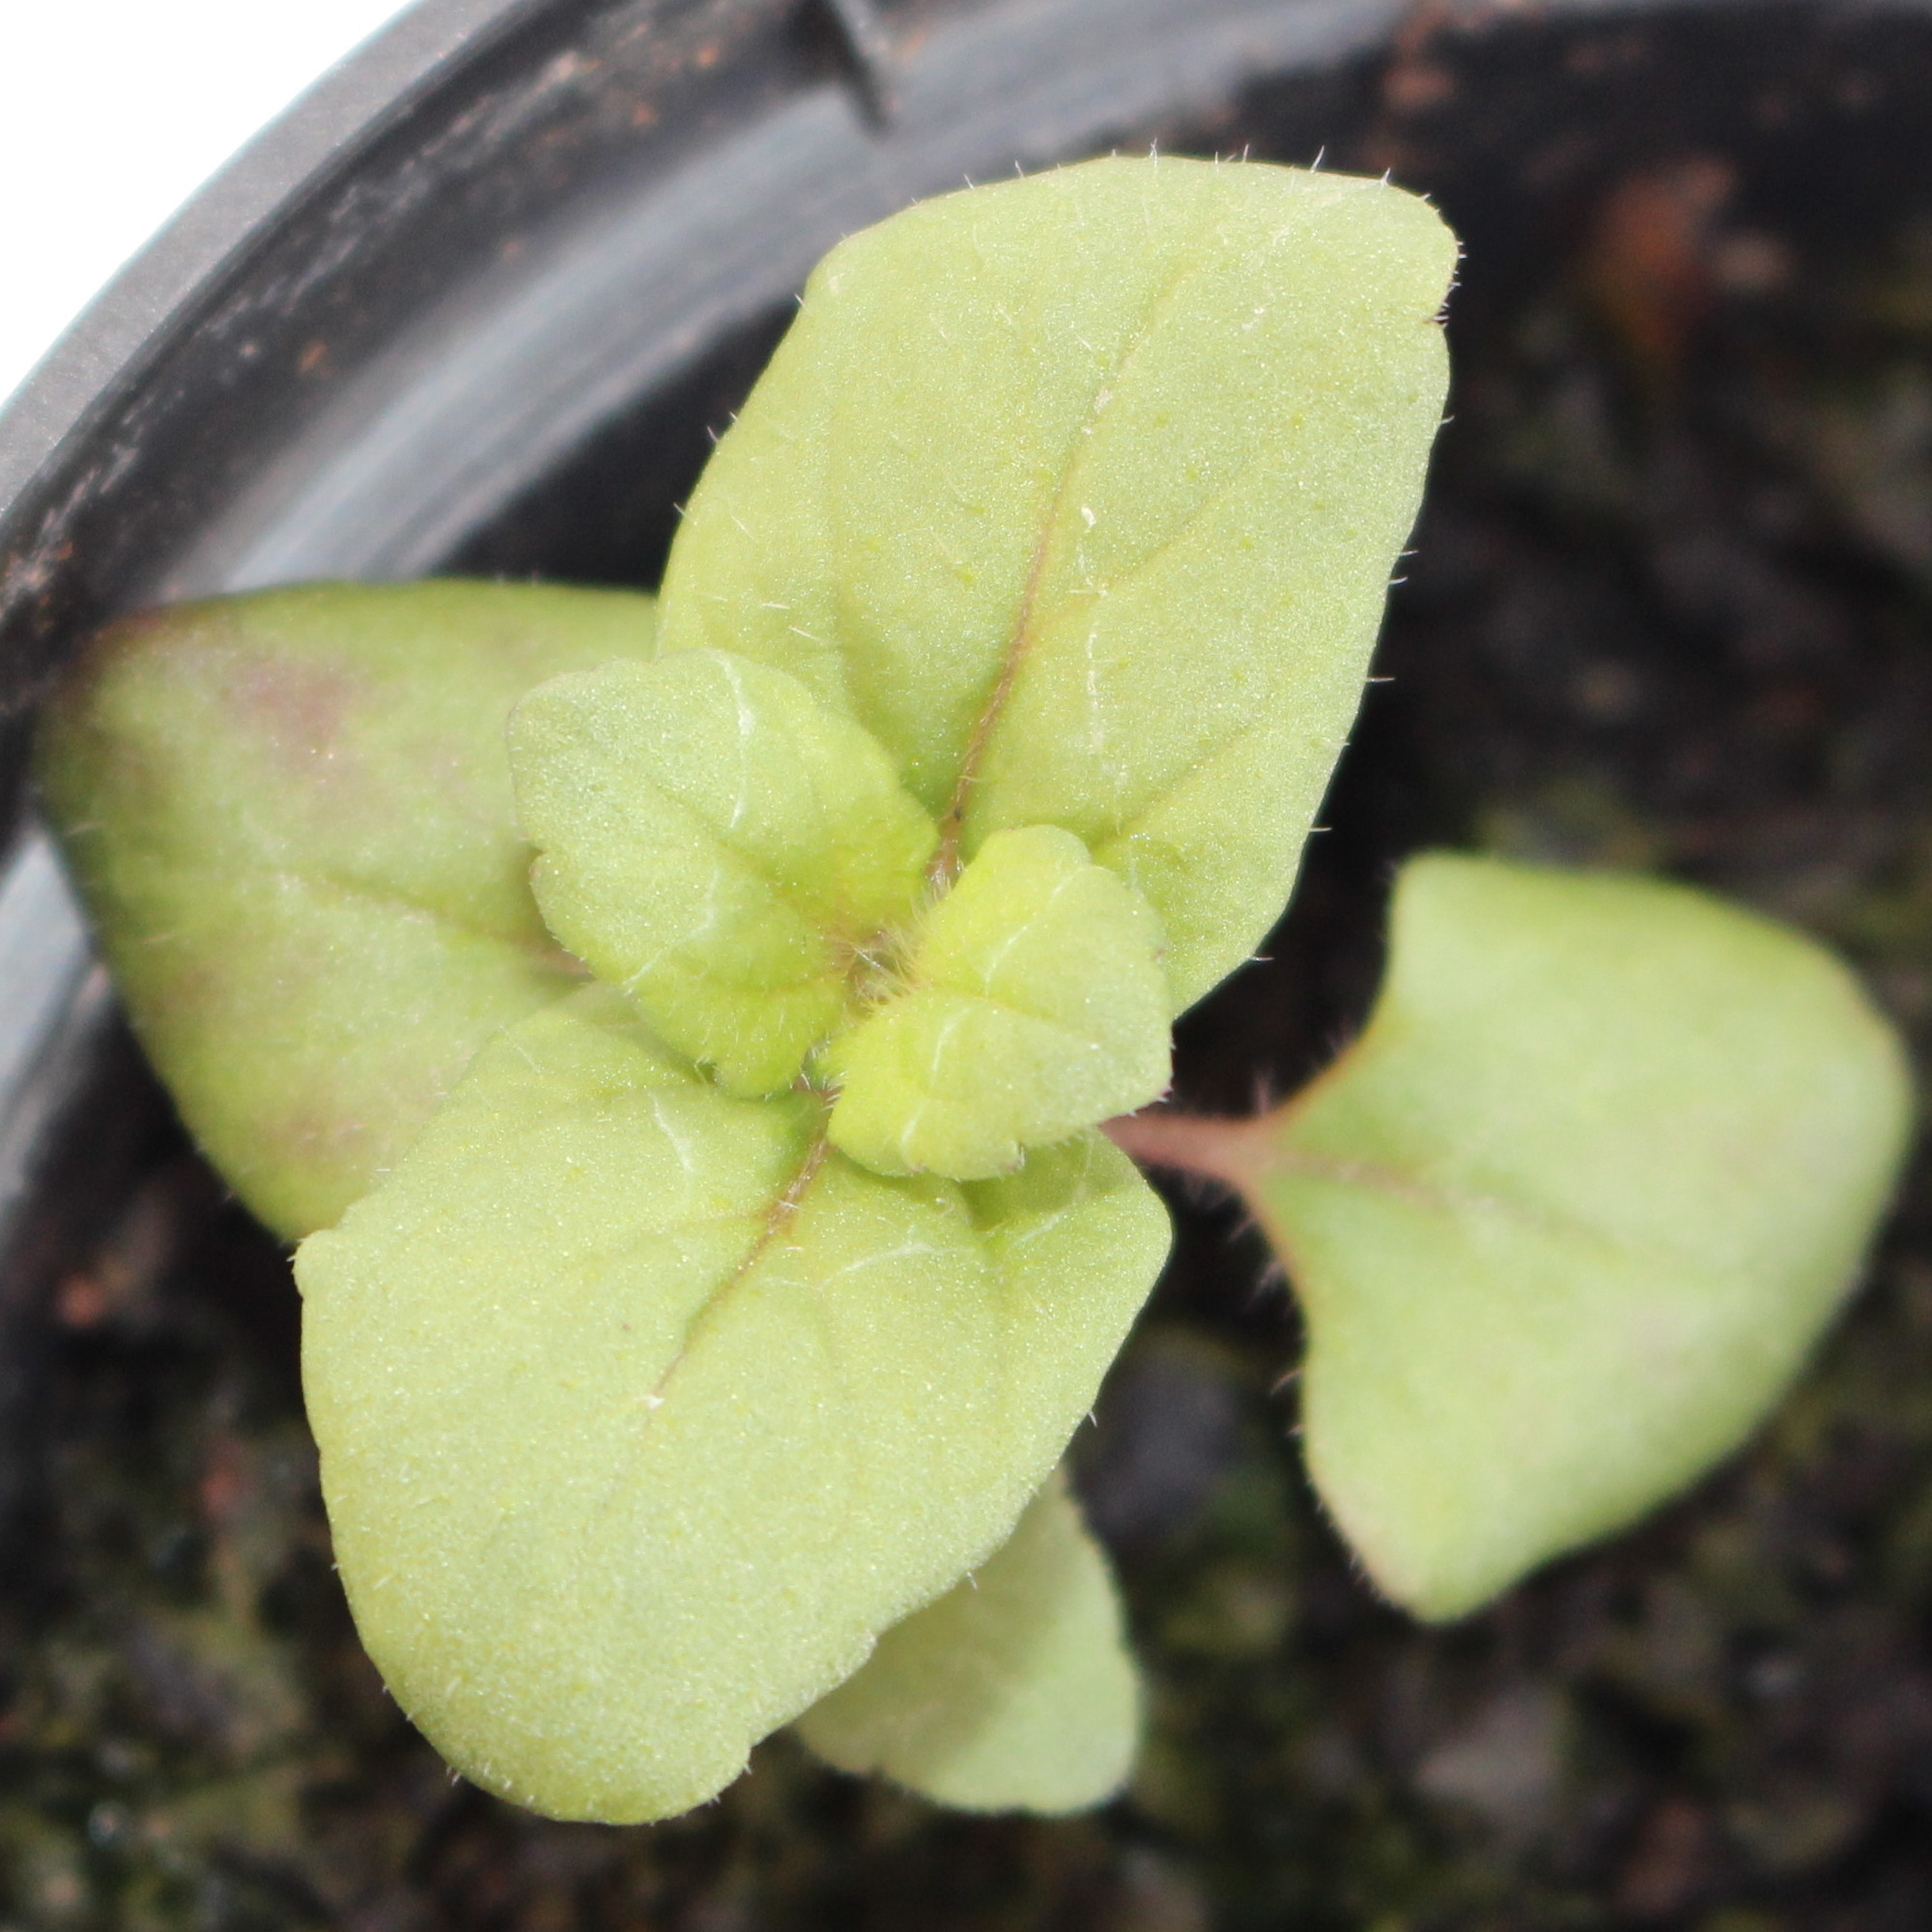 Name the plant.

Veronica persica
